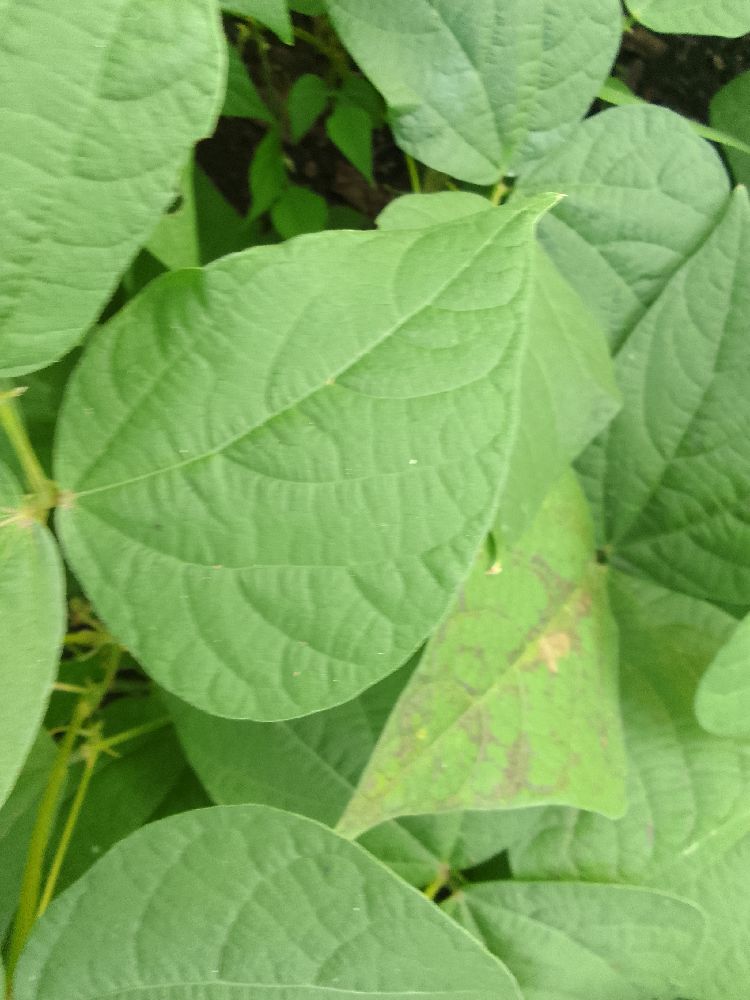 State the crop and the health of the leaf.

common bean, healthy
